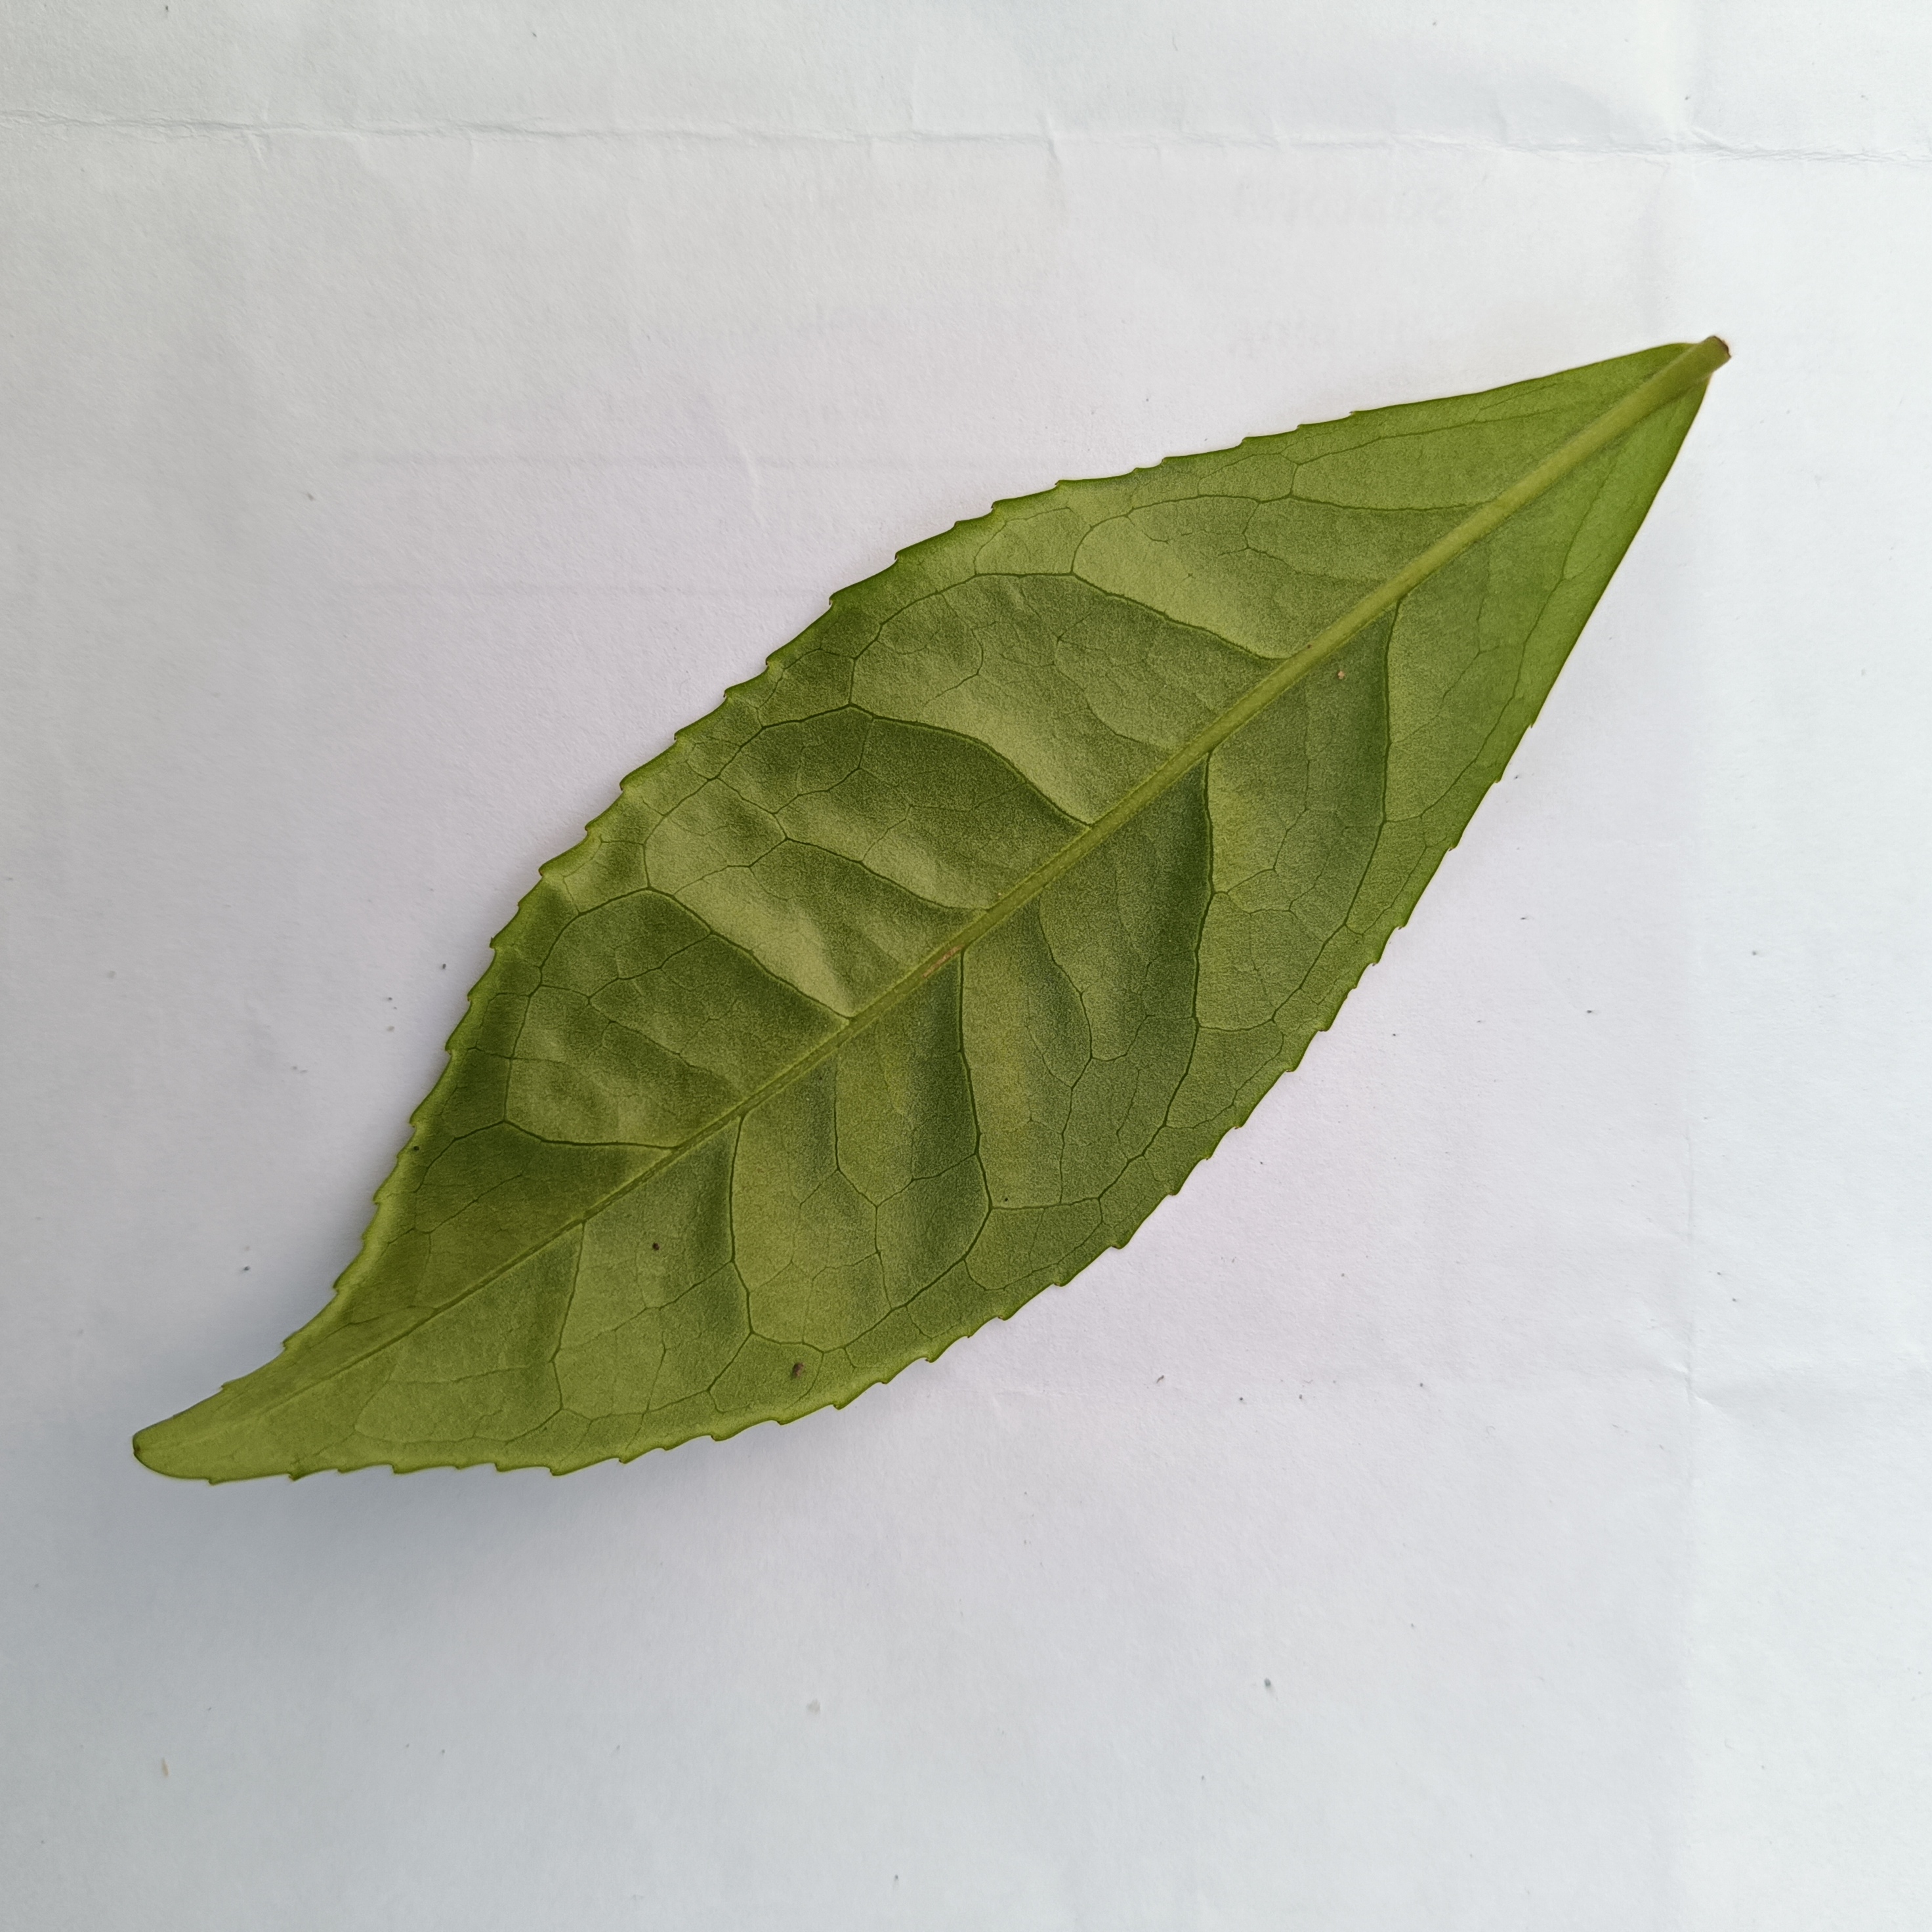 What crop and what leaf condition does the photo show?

tea, healthy
